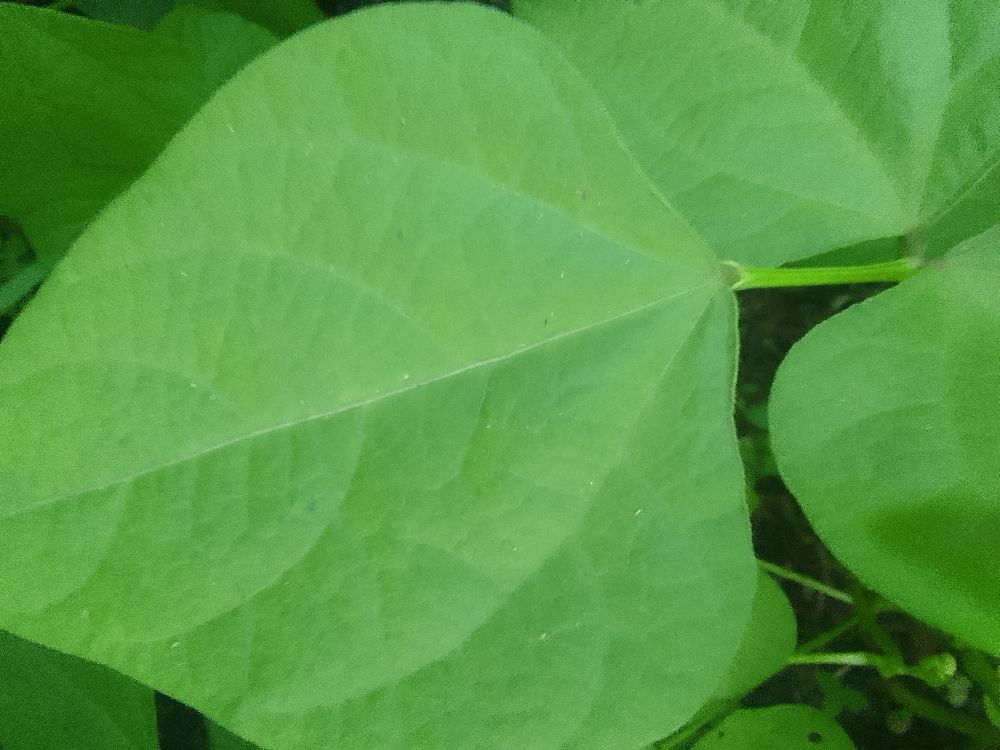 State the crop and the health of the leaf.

common bean, healthy
